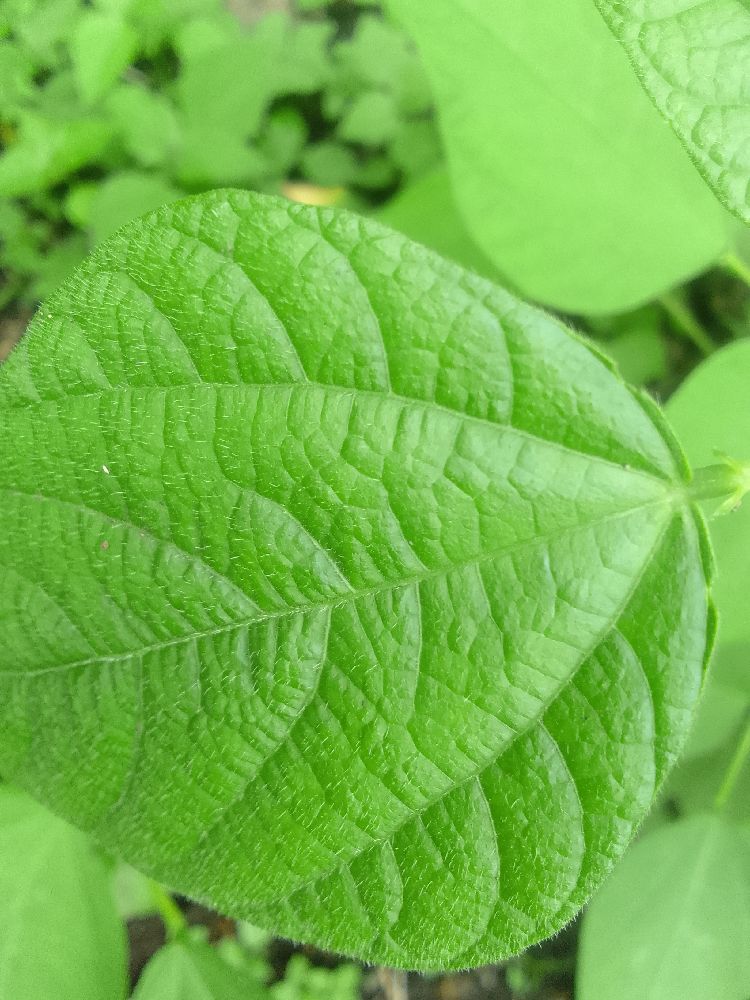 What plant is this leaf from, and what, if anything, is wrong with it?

common bean, healthy
